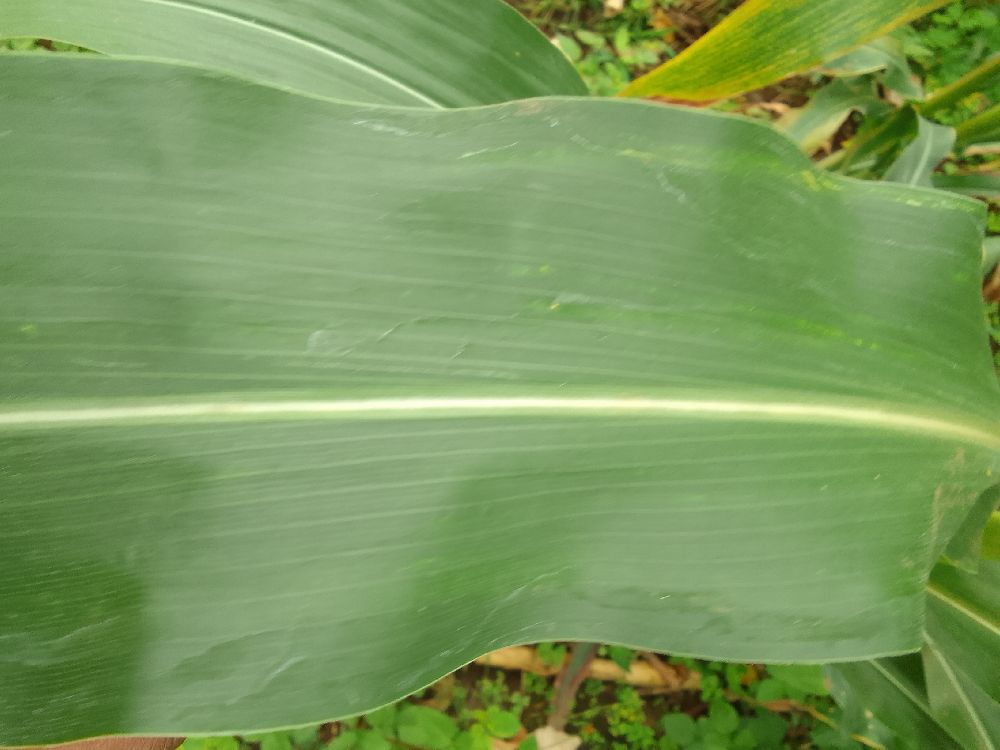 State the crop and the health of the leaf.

maize, healthy
